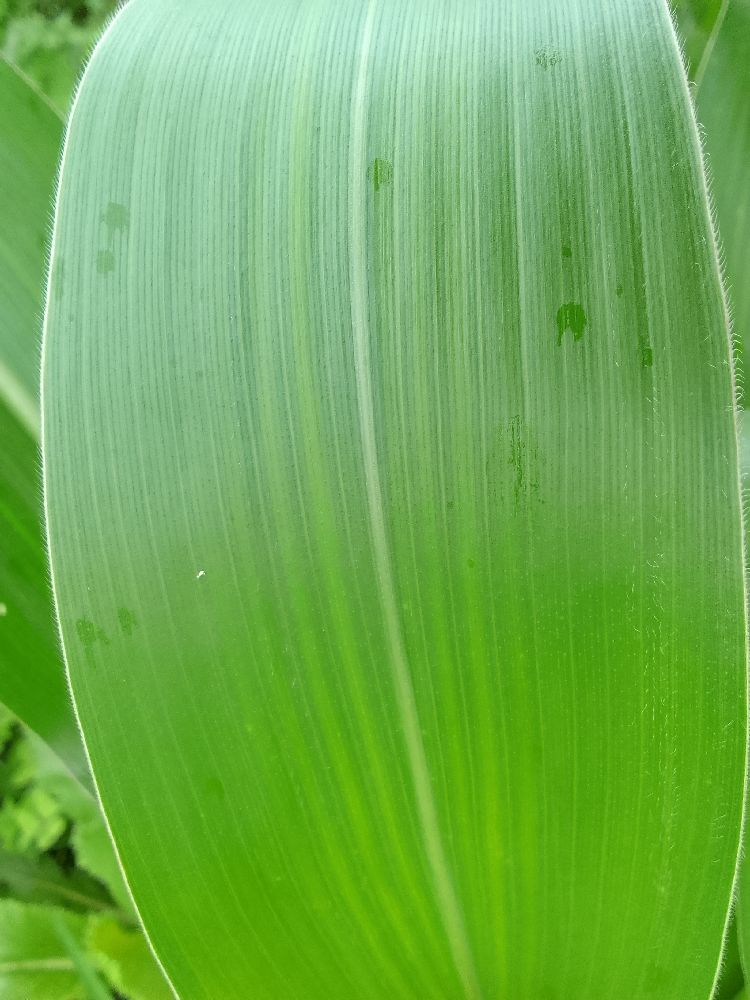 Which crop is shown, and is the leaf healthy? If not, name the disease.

maize, healthy
